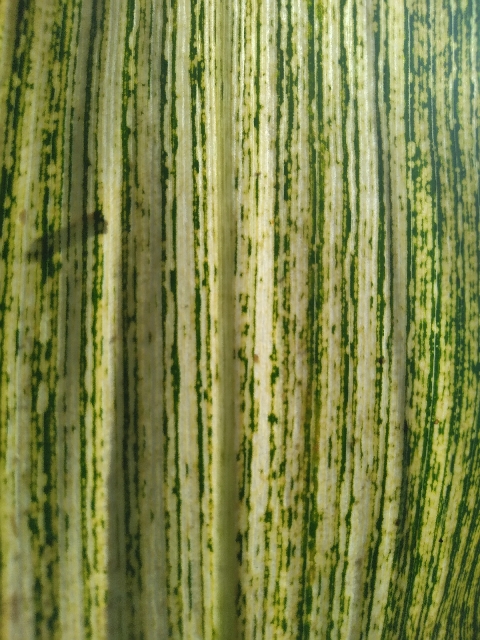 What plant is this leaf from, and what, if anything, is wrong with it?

maize, maize streak virus
